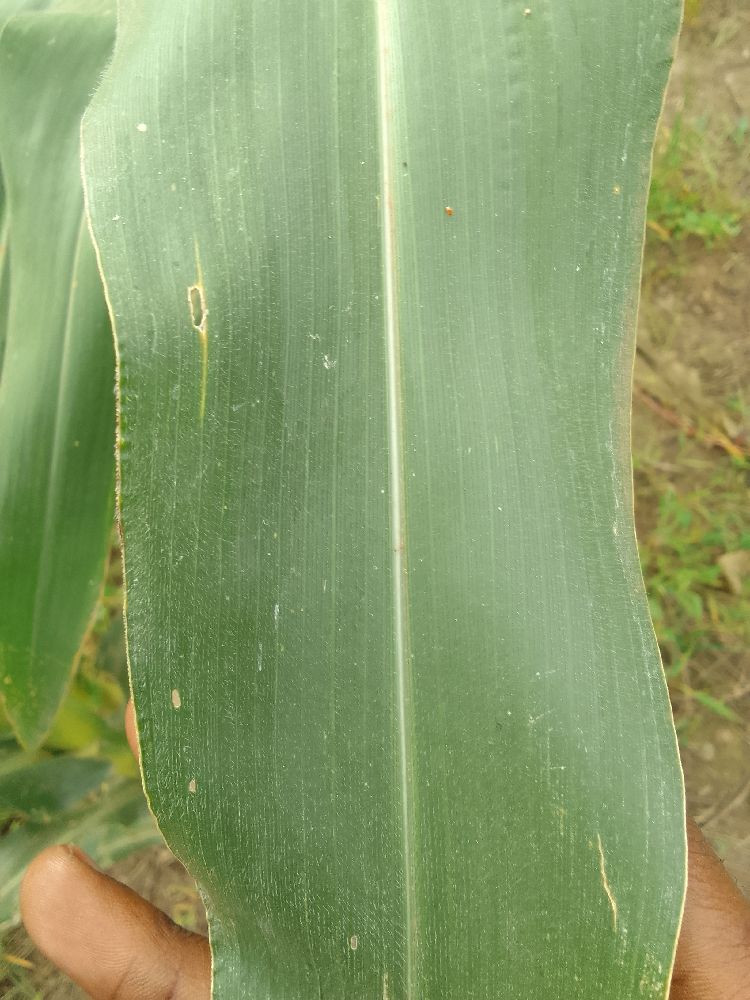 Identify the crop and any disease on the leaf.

maize, healthy
